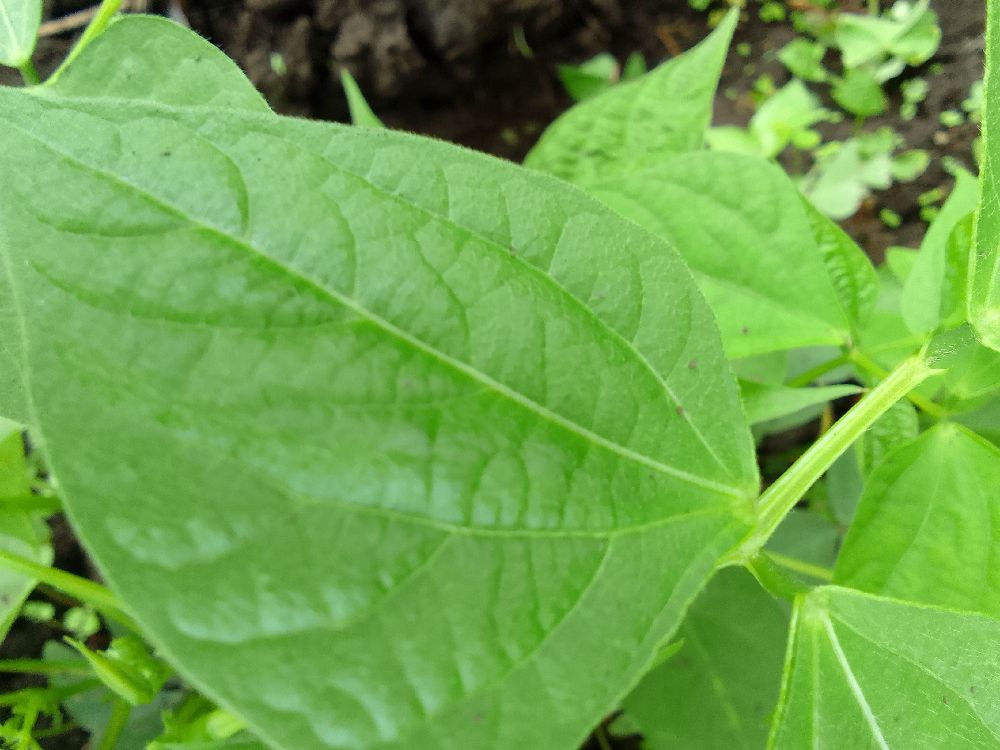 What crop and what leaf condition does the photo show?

common bean, healthy
